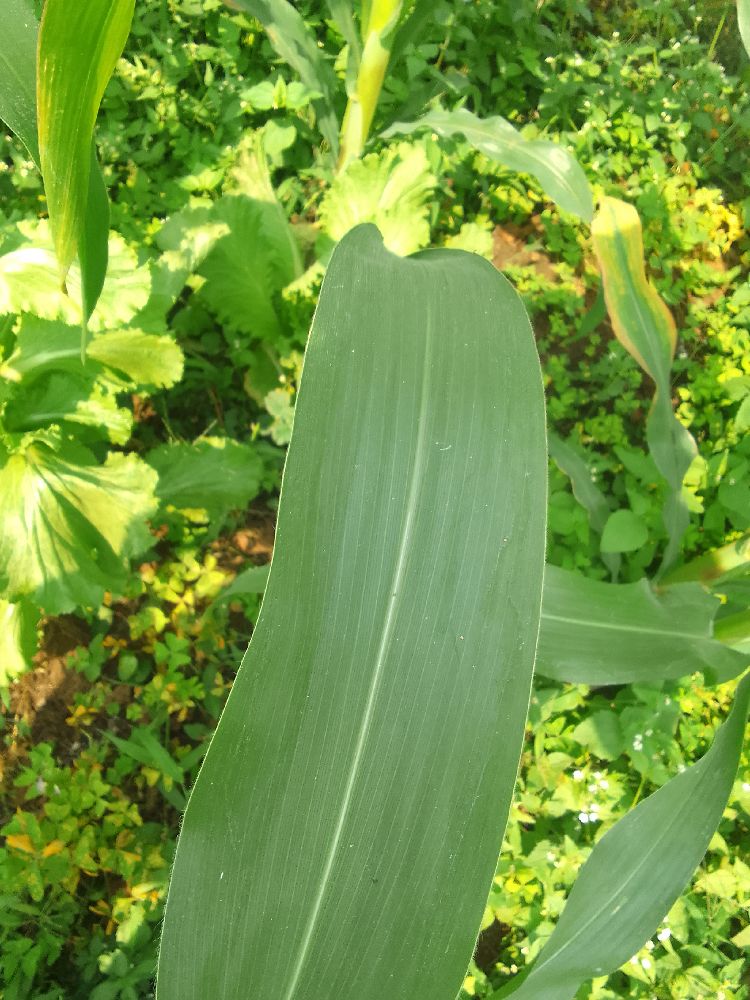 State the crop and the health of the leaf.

maize, healthy
